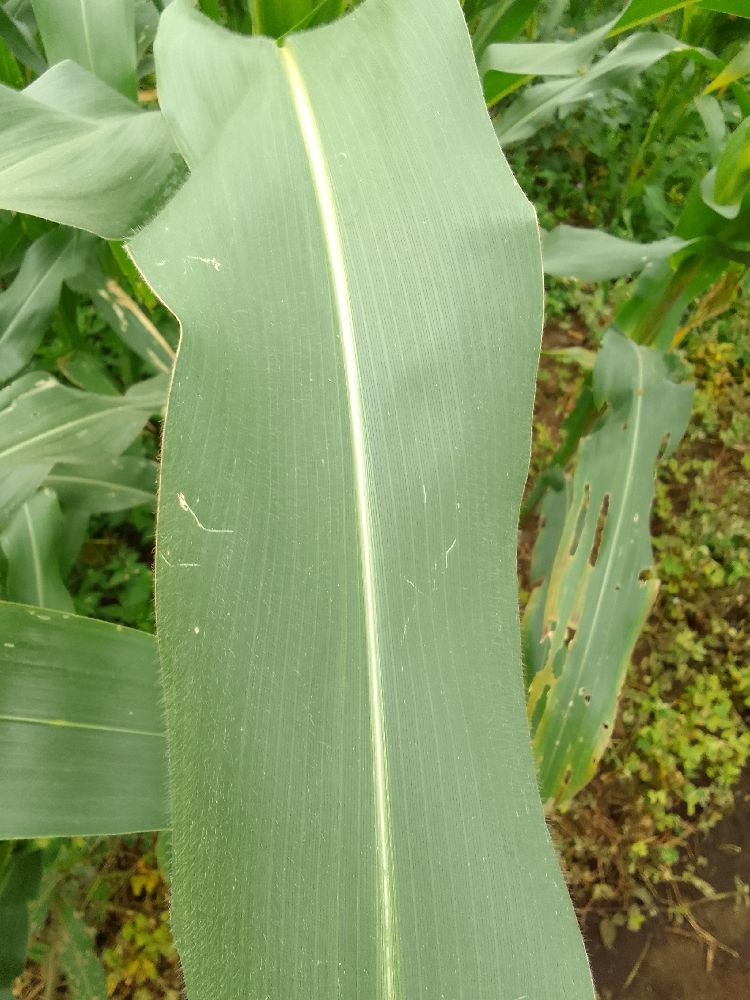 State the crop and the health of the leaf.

maize, healthy
